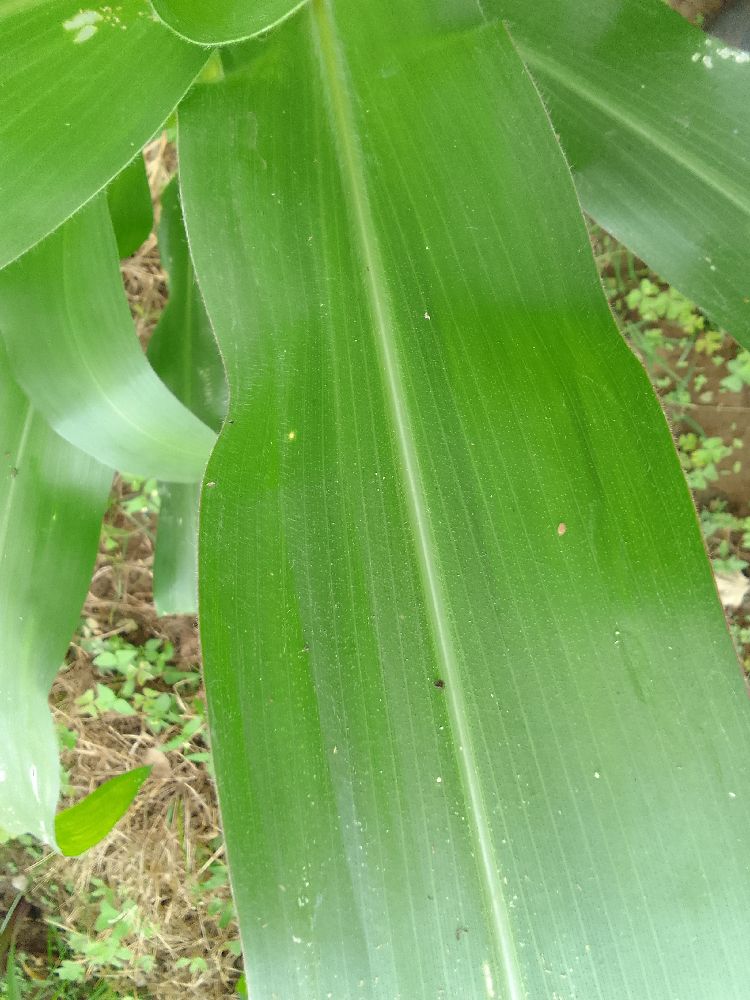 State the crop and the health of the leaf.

maize, healthy
